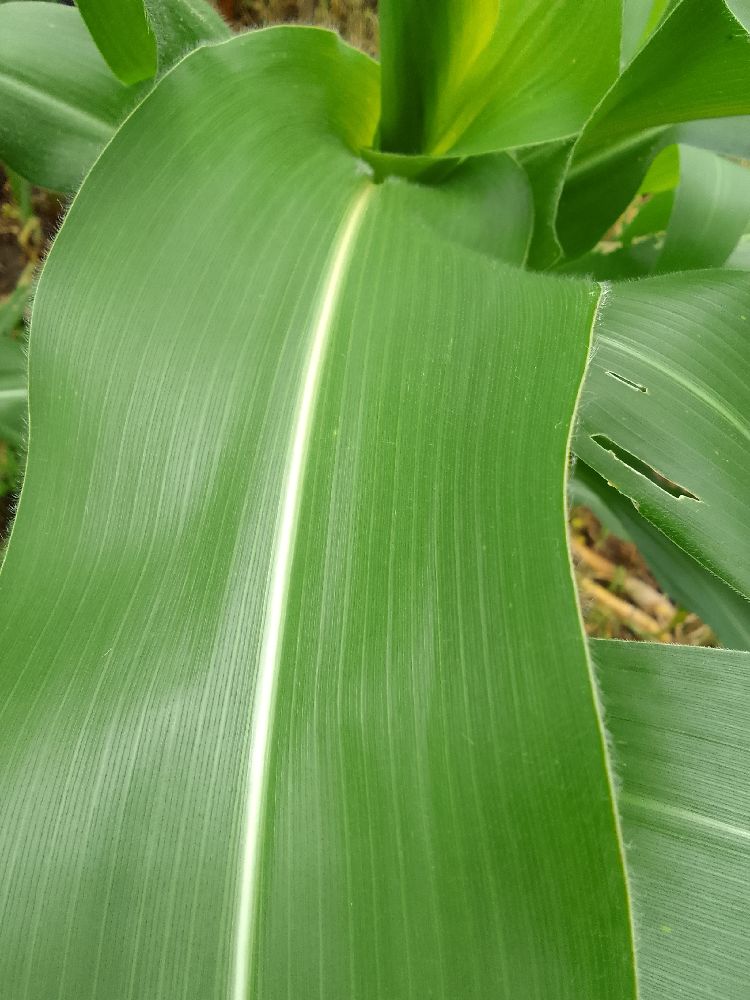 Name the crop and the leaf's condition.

maize, healthy
